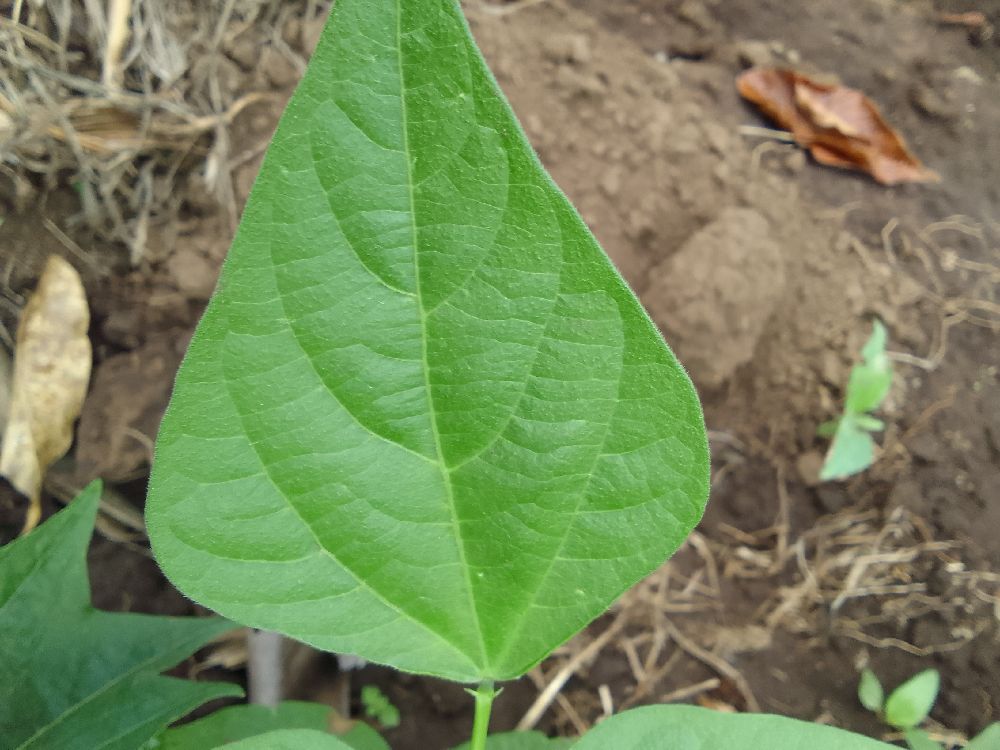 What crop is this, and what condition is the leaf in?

common bean, healthy
